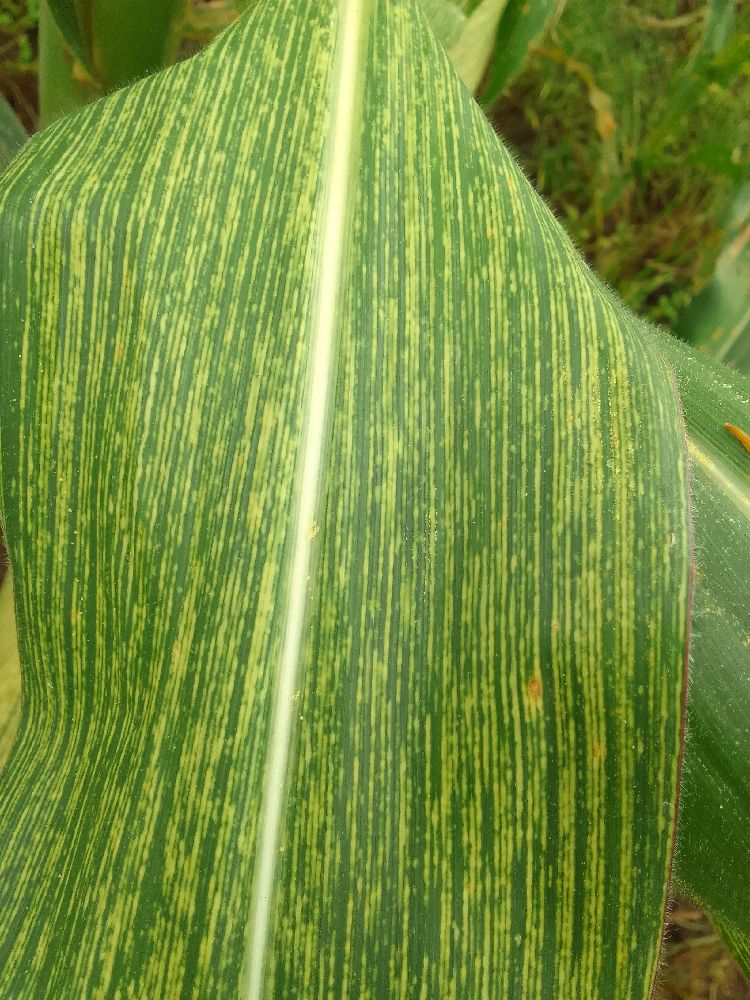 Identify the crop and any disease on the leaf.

maize, maize streak virus
